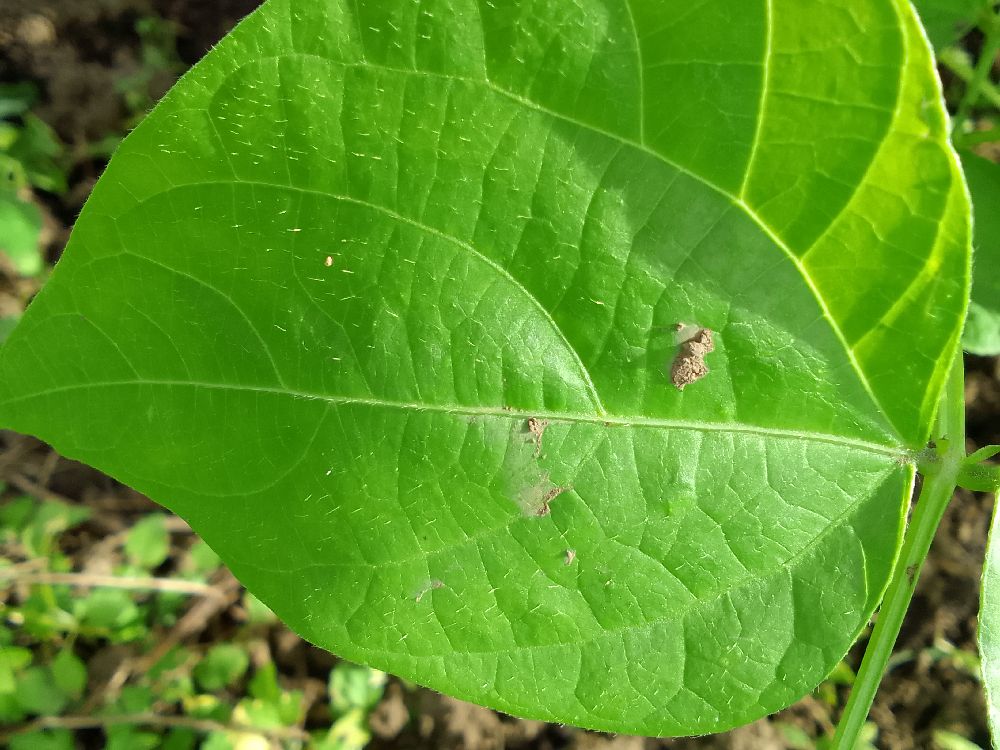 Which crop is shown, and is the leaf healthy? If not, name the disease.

common bean, healthy
